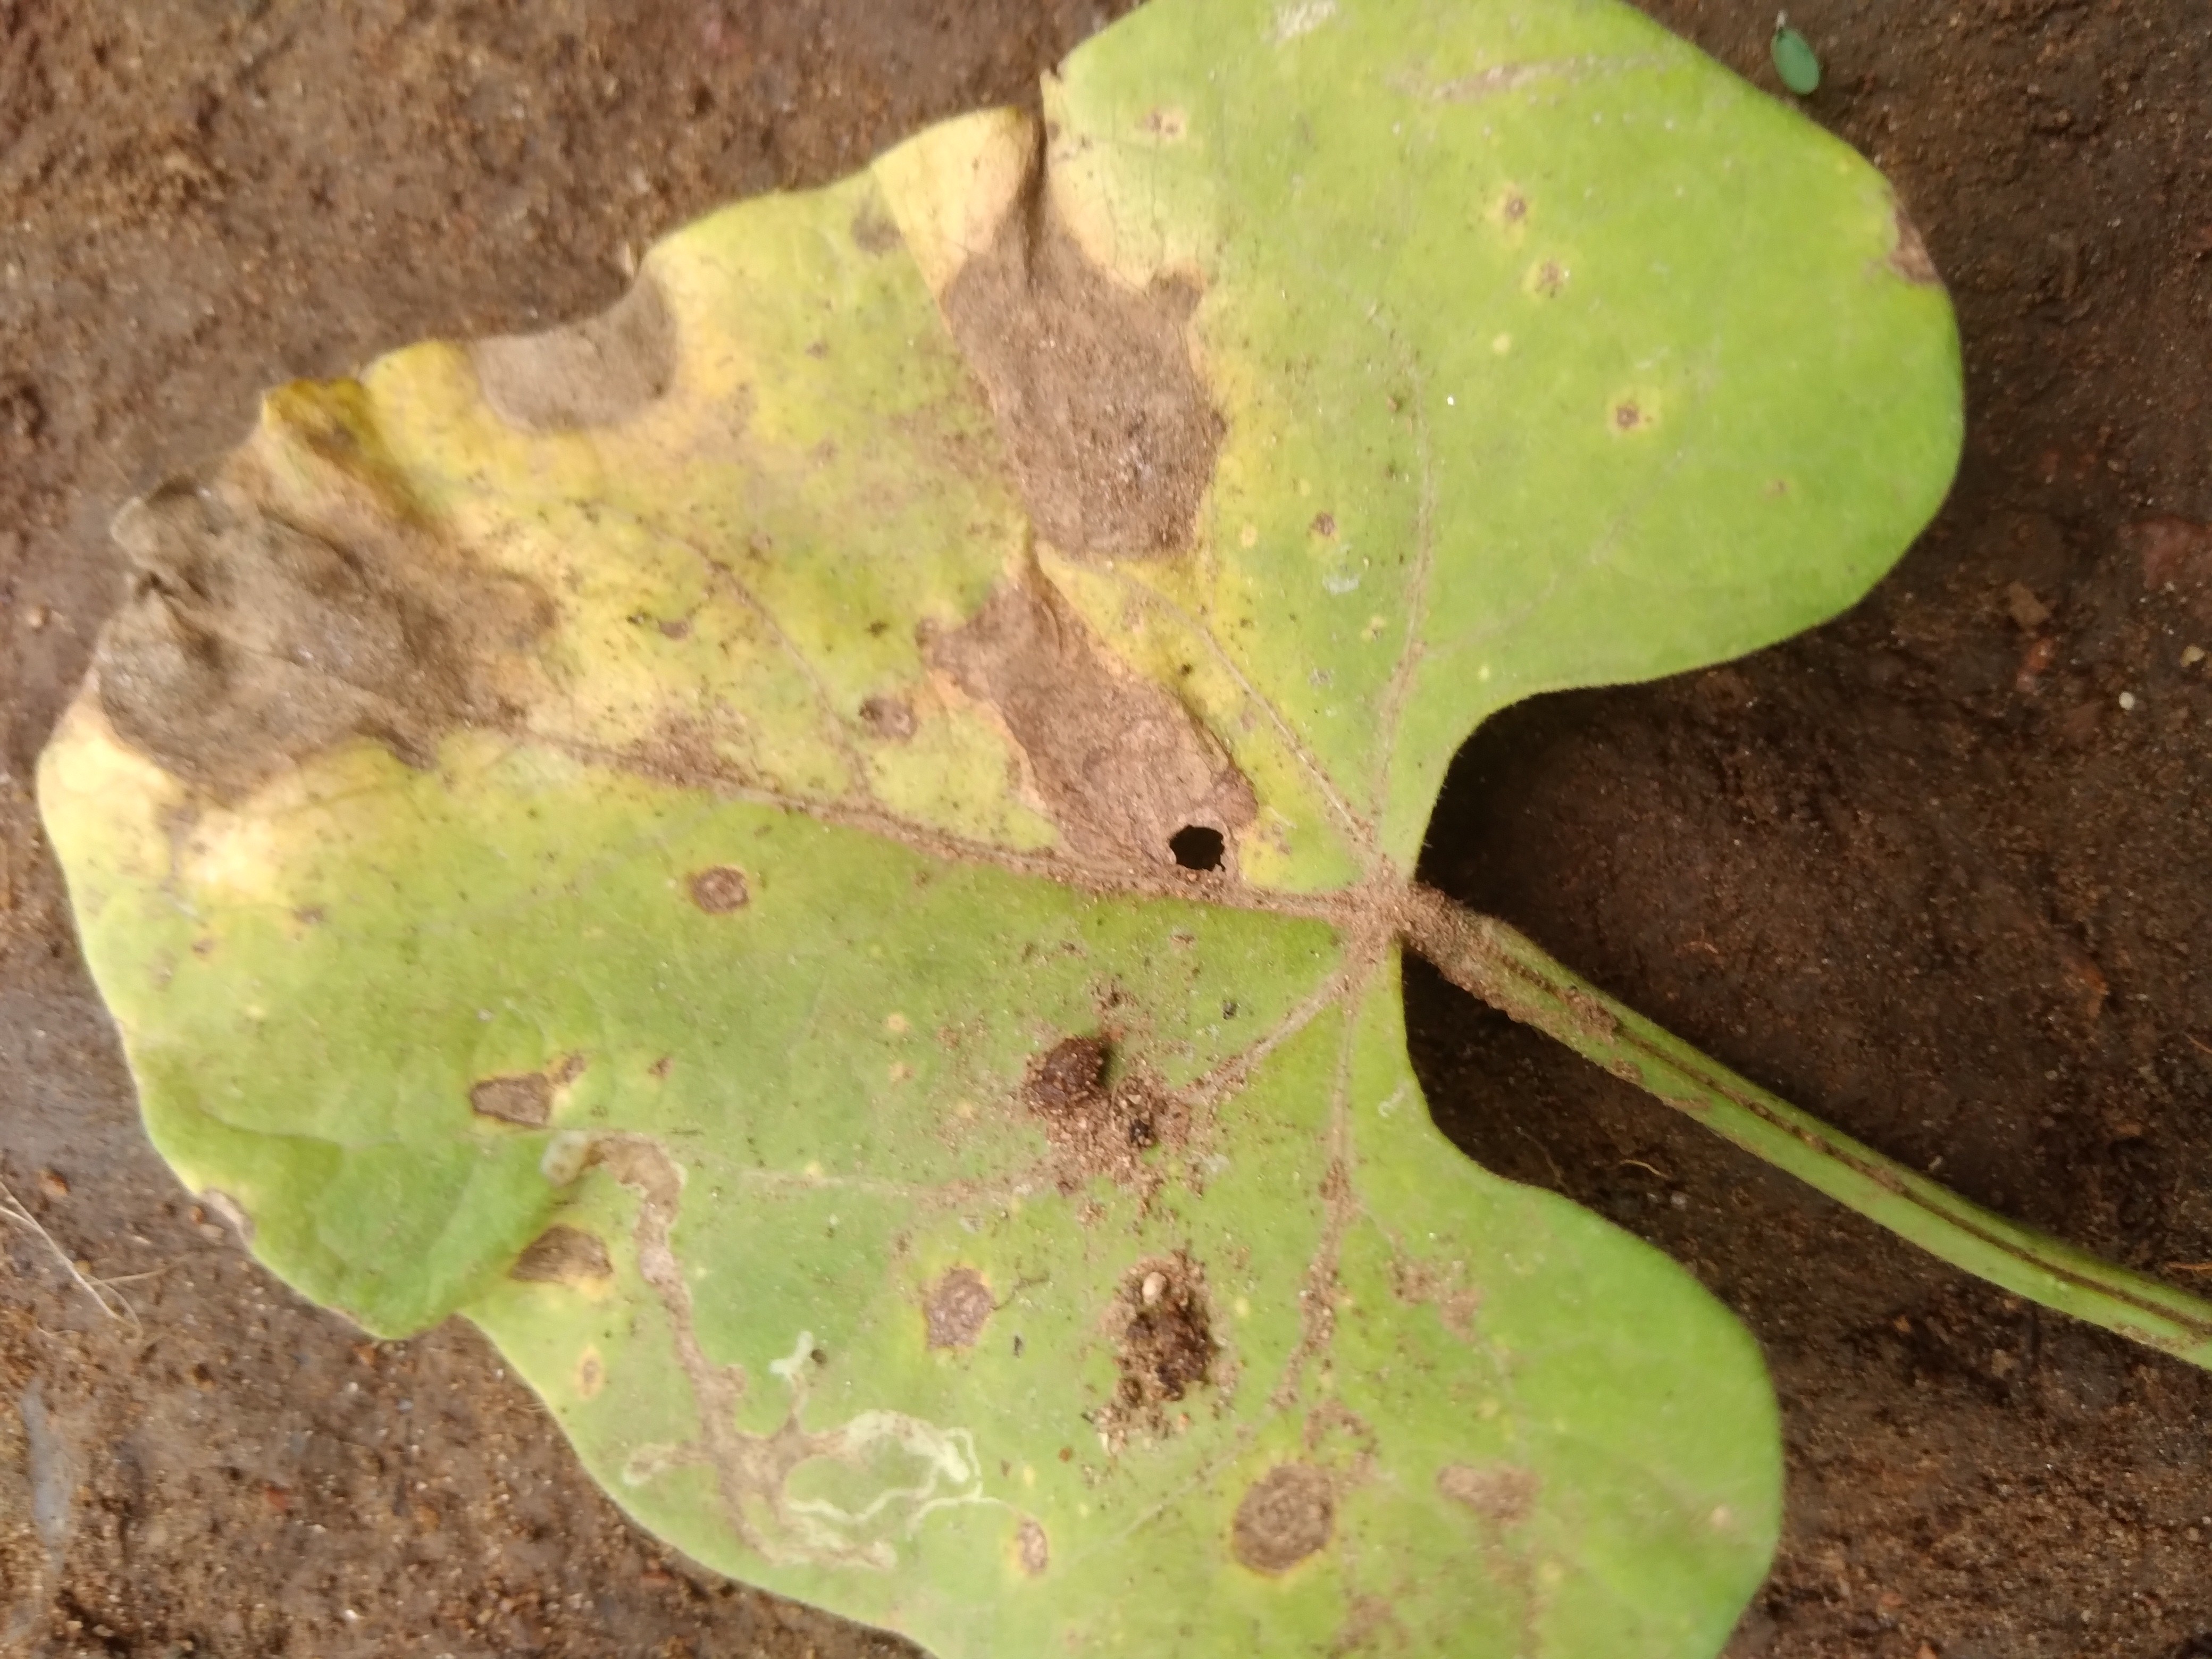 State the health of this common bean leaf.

rust
